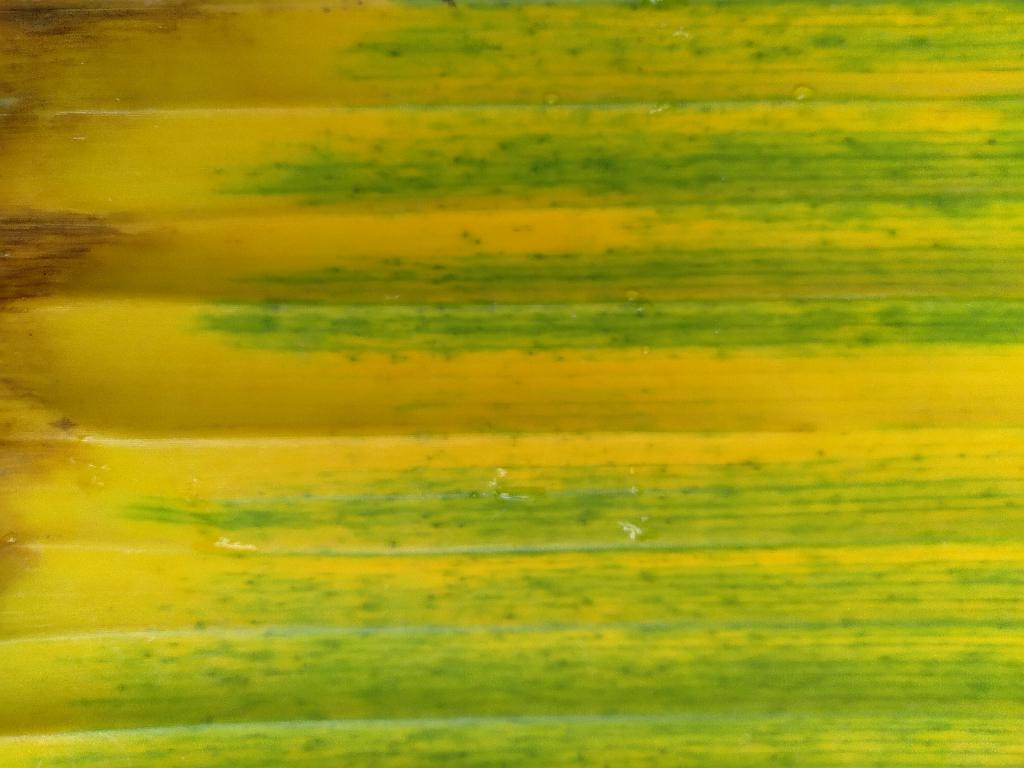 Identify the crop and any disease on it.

banana, fusarium wilt race 1
